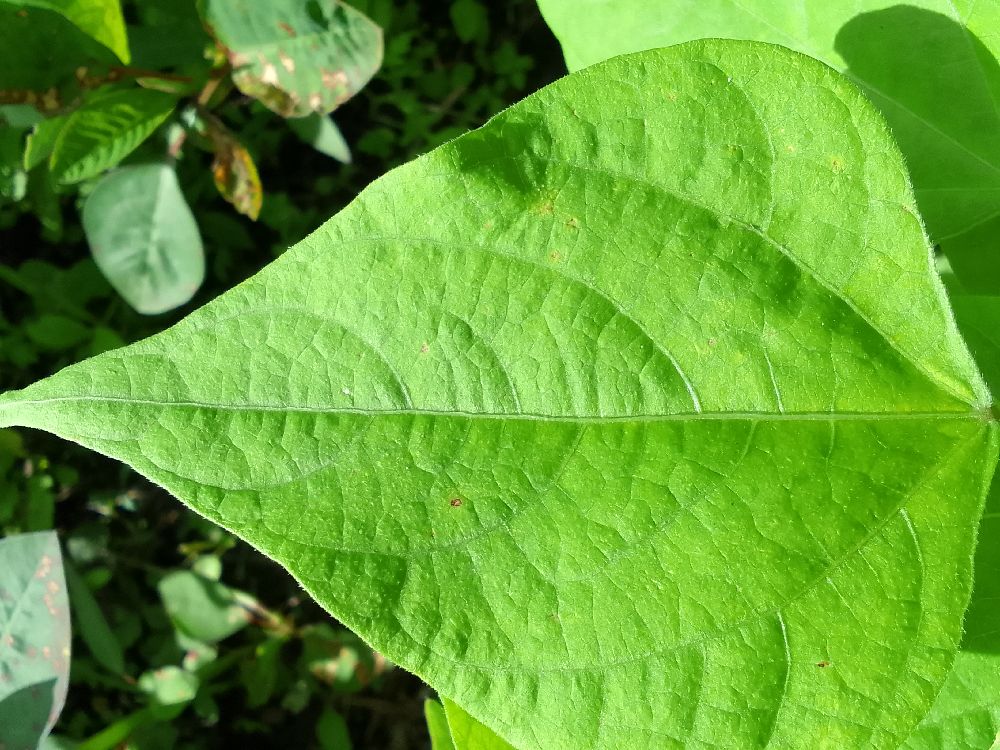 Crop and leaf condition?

common bean, healthy
